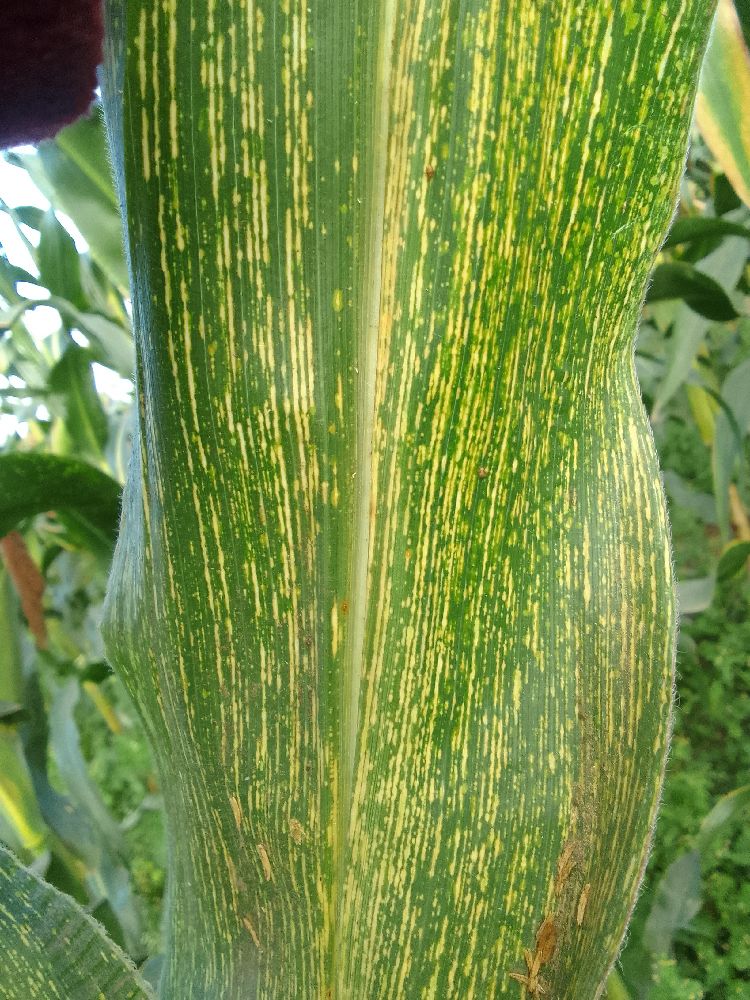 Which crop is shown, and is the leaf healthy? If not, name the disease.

maize, maize streak virus
